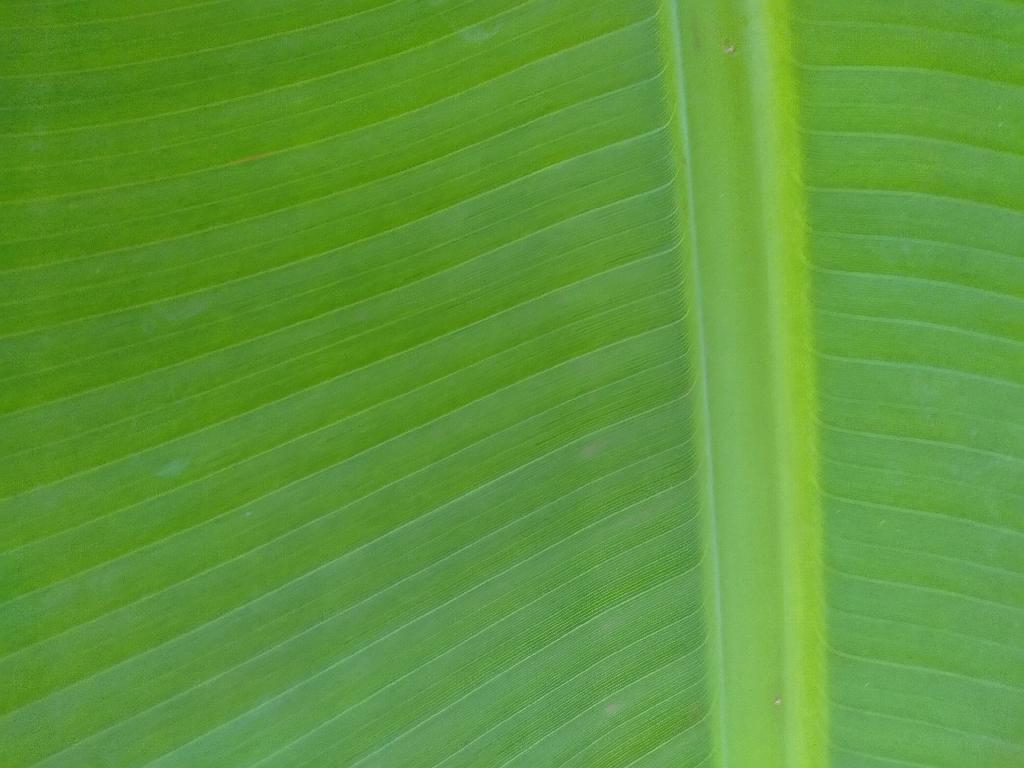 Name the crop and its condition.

banana, healthy
